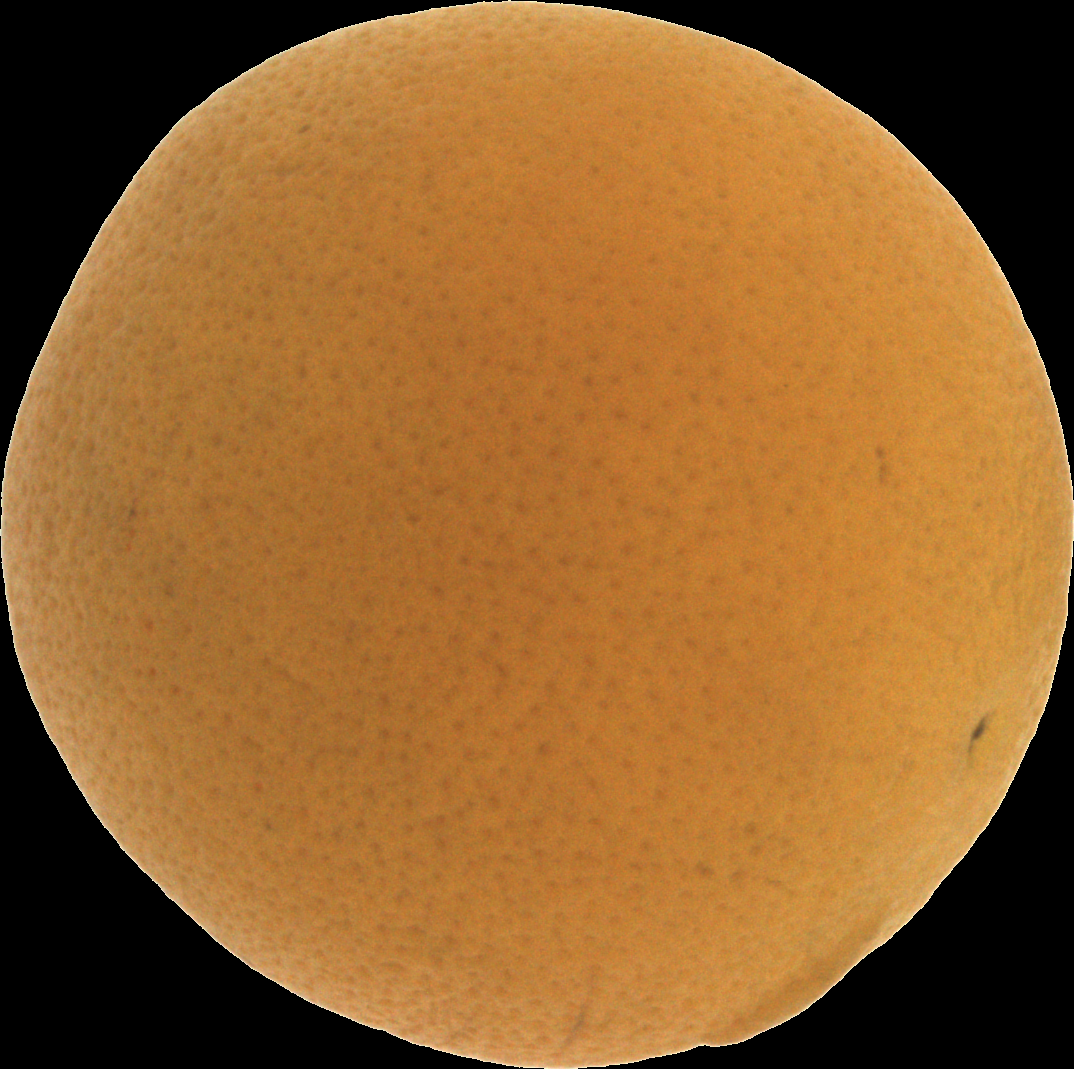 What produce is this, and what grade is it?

orange, bad
